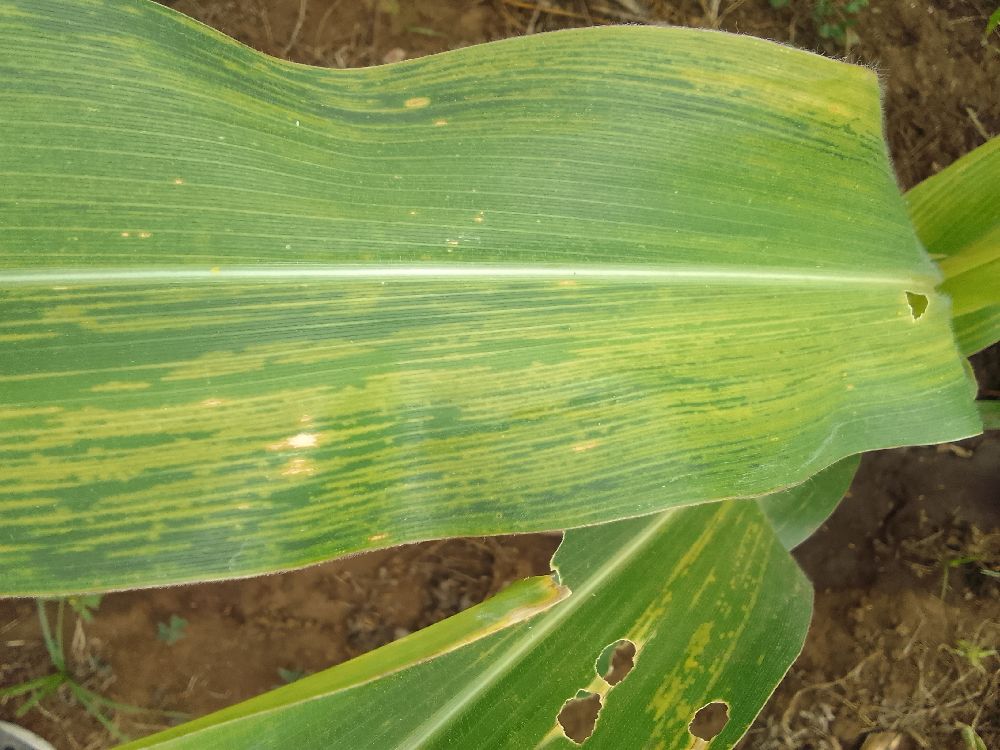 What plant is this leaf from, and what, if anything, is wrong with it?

maize, maize lethal necrosis
